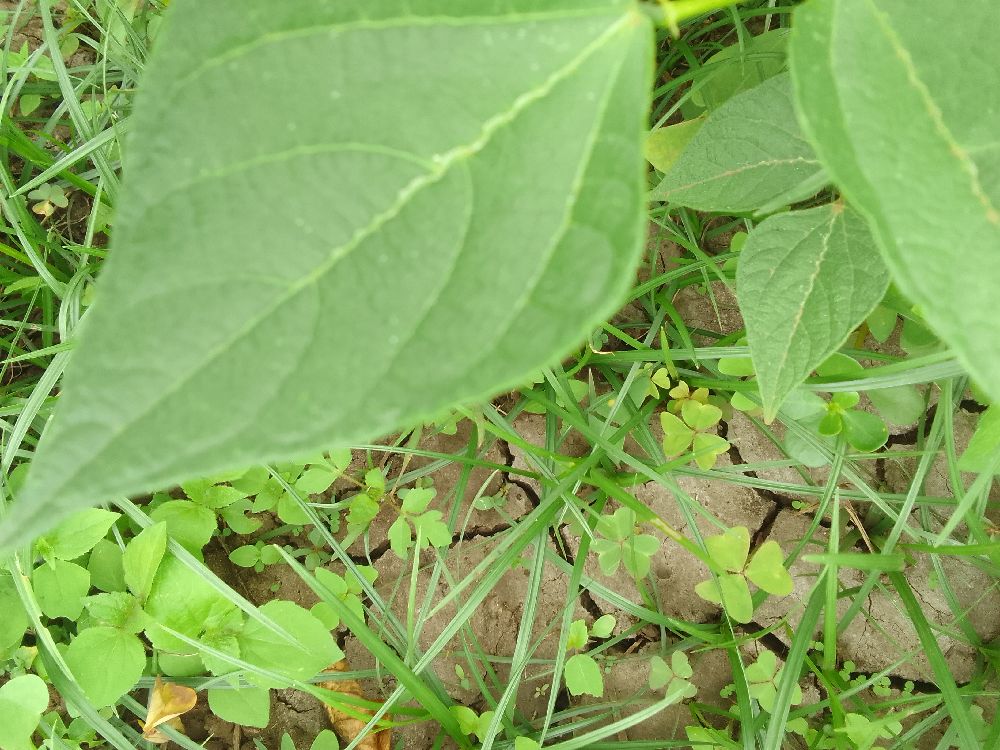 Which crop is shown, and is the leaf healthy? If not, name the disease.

common bean, healthy
